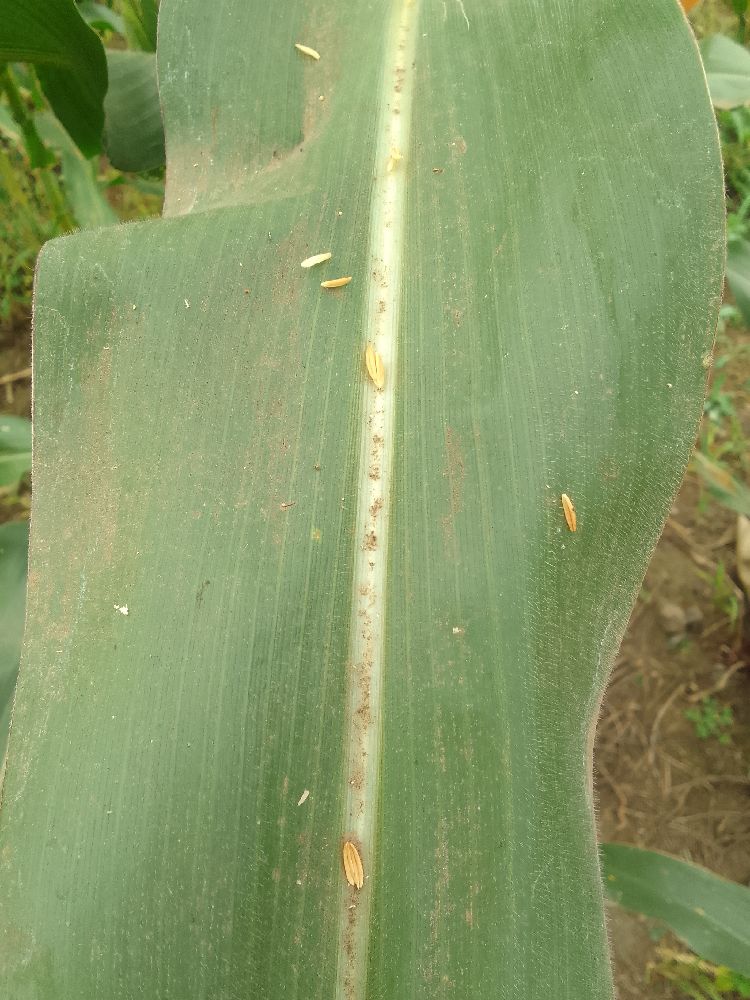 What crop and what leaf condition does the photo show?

maize, healthy
